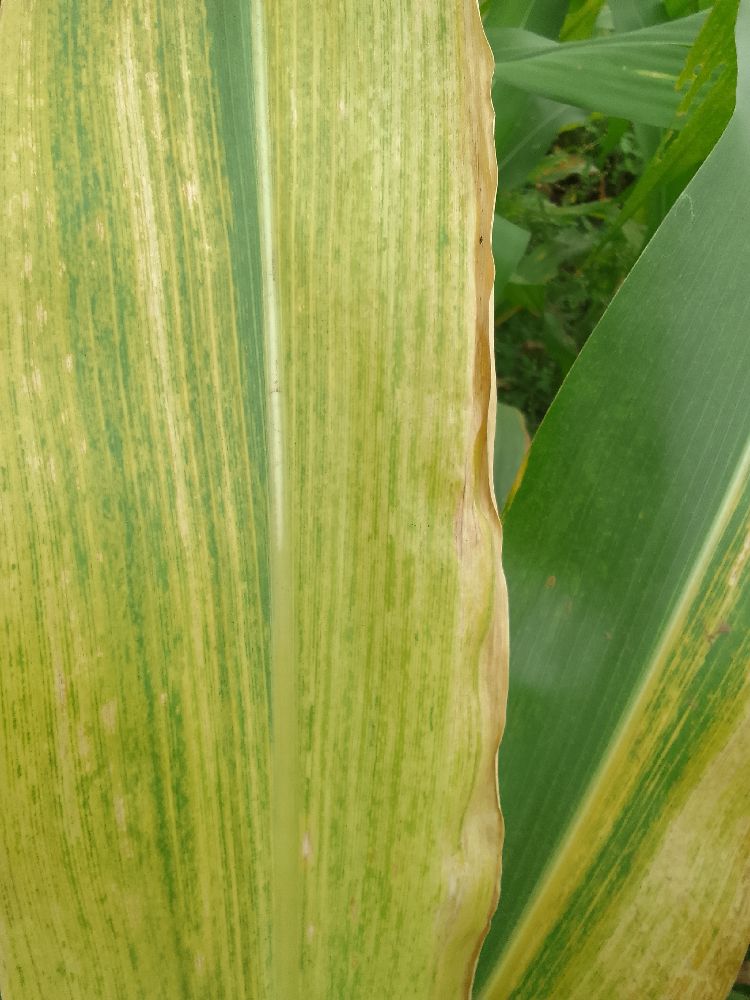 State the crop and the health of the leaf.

maize, maize lethal necrosis
